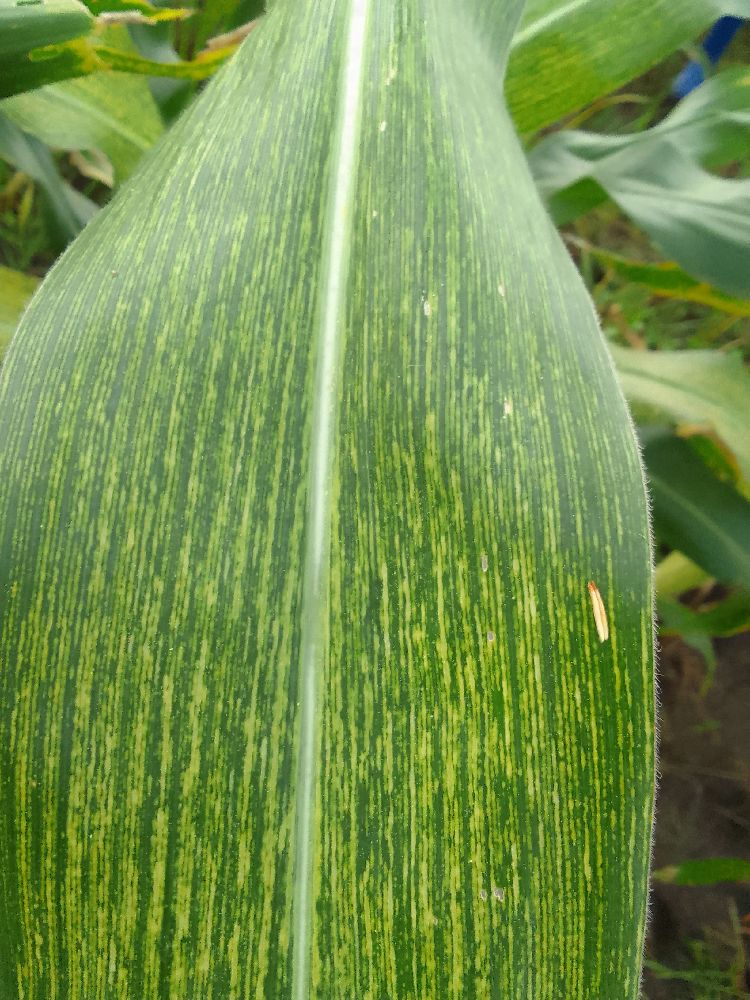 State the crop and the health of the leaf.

maize, maize streak virus
